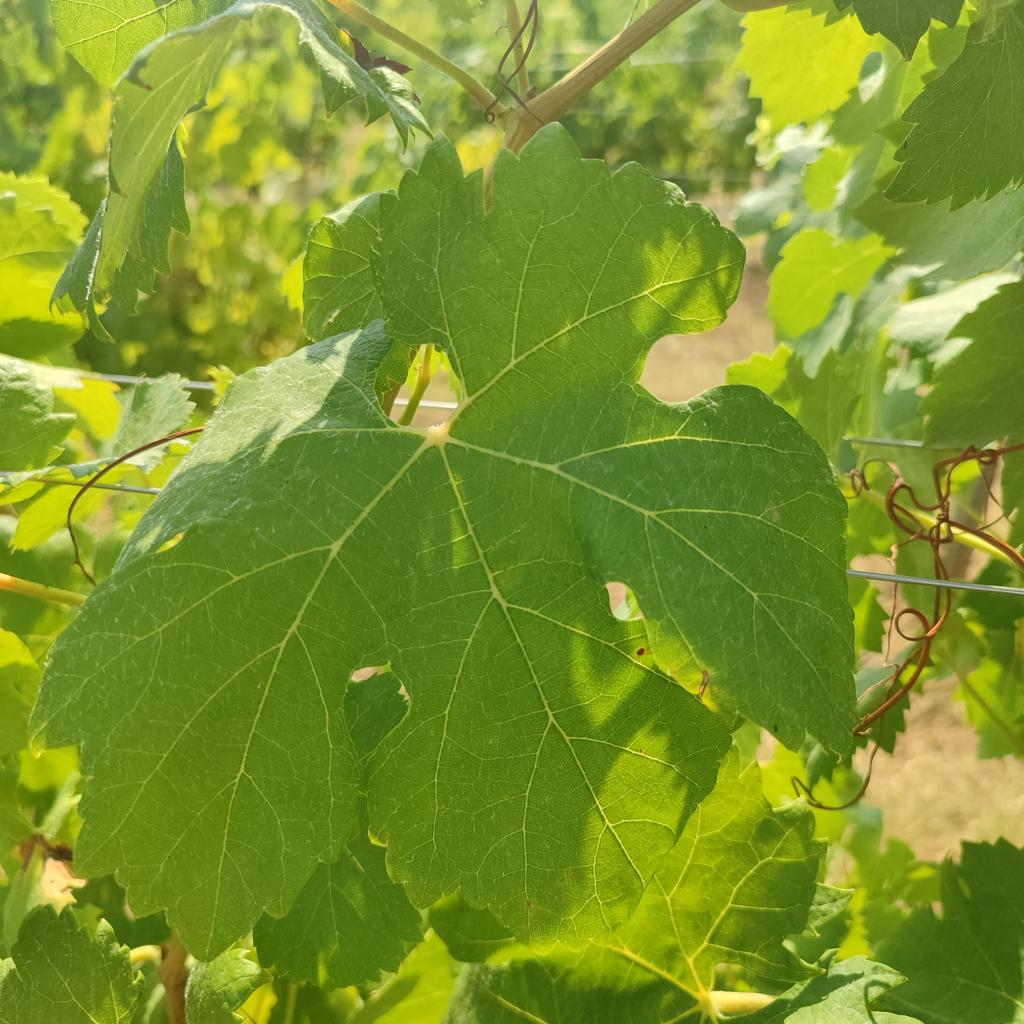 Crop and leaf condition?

grapevine, healthy
